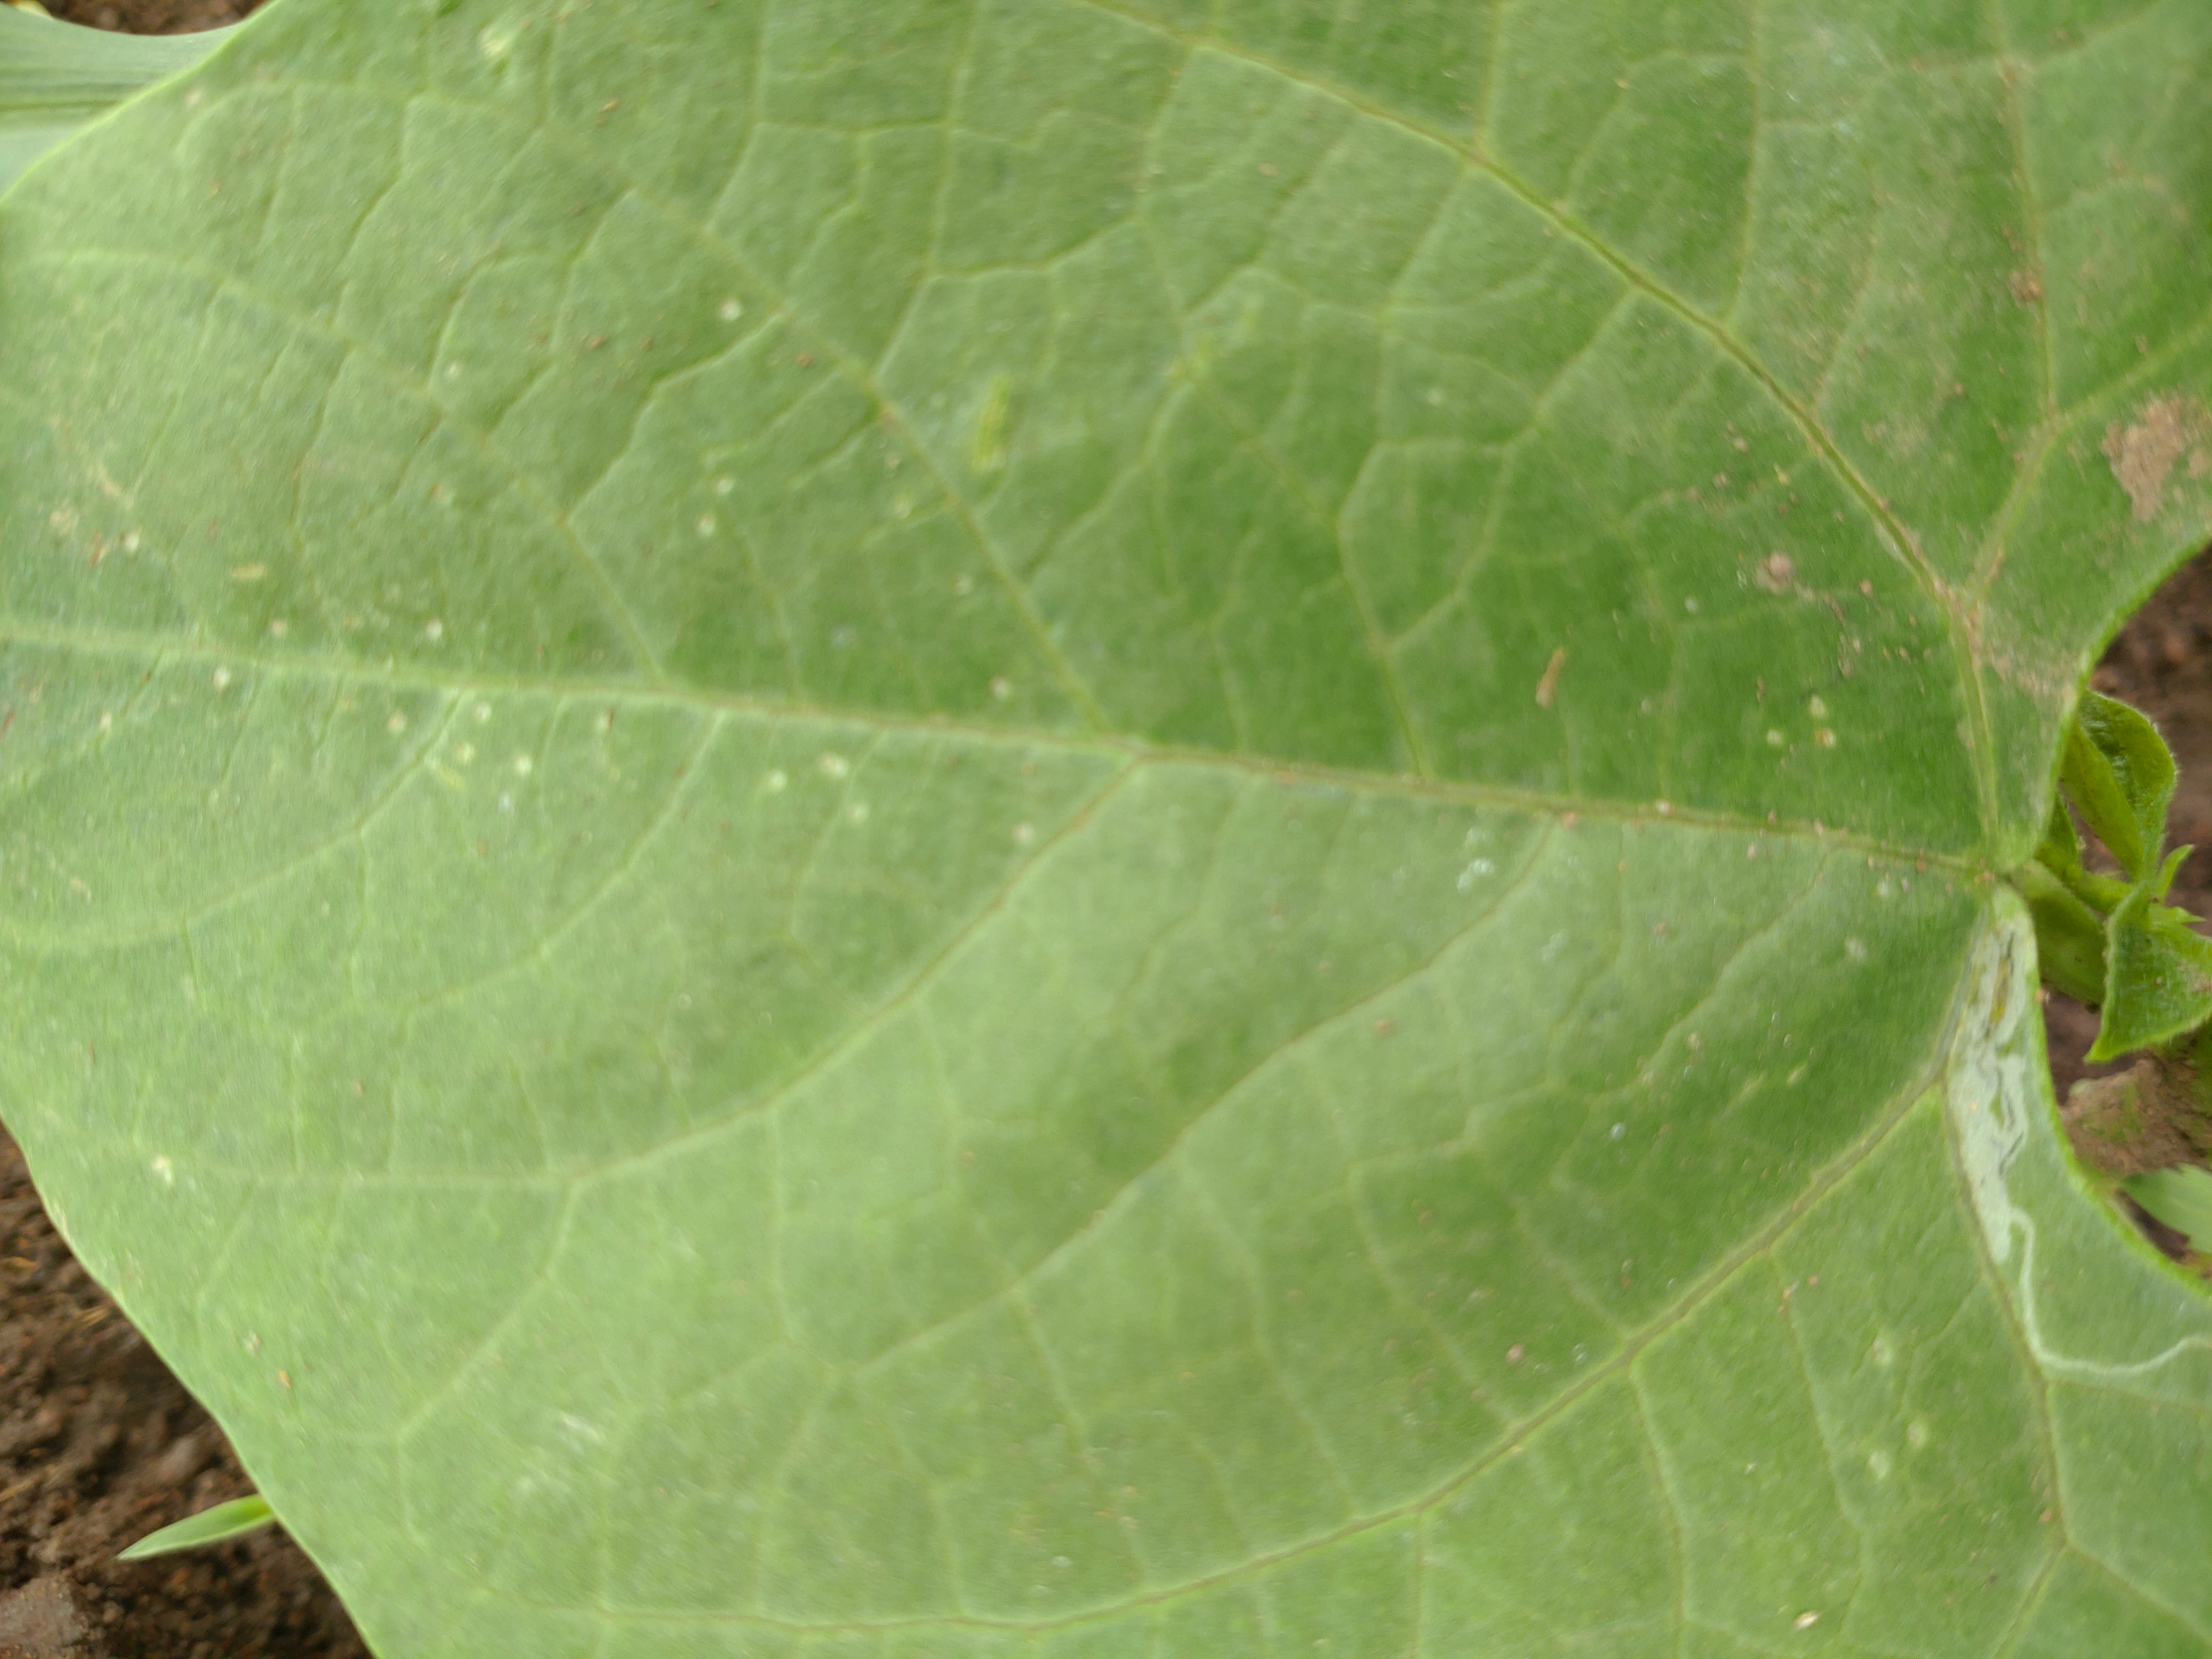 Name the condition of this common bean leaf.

healthy
